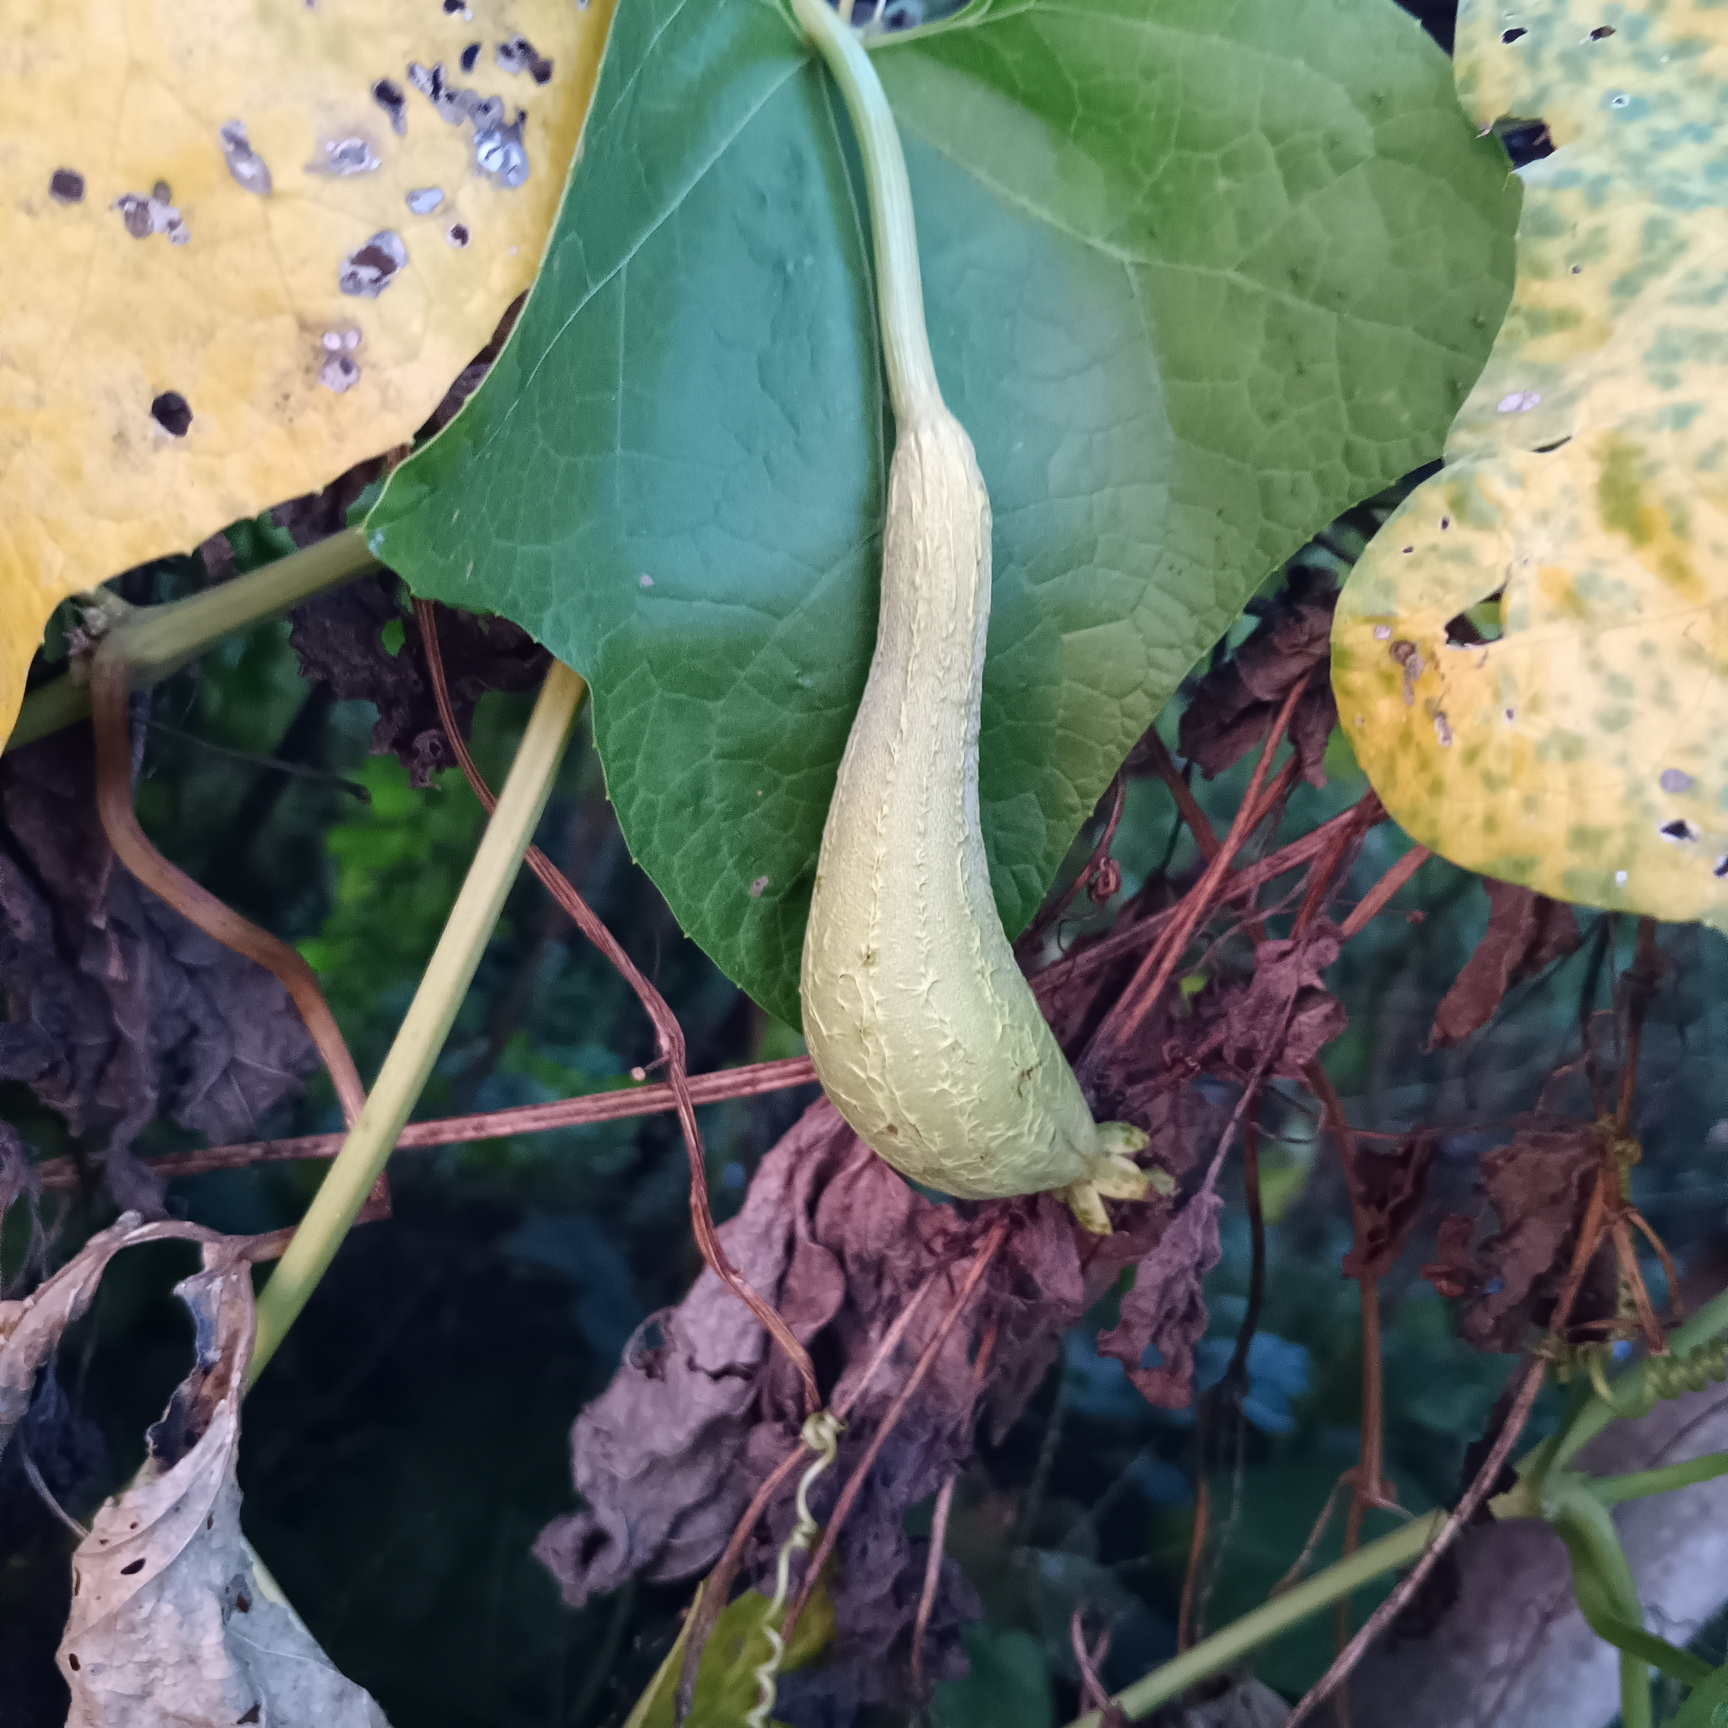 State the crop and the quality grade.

luffa, fresh
